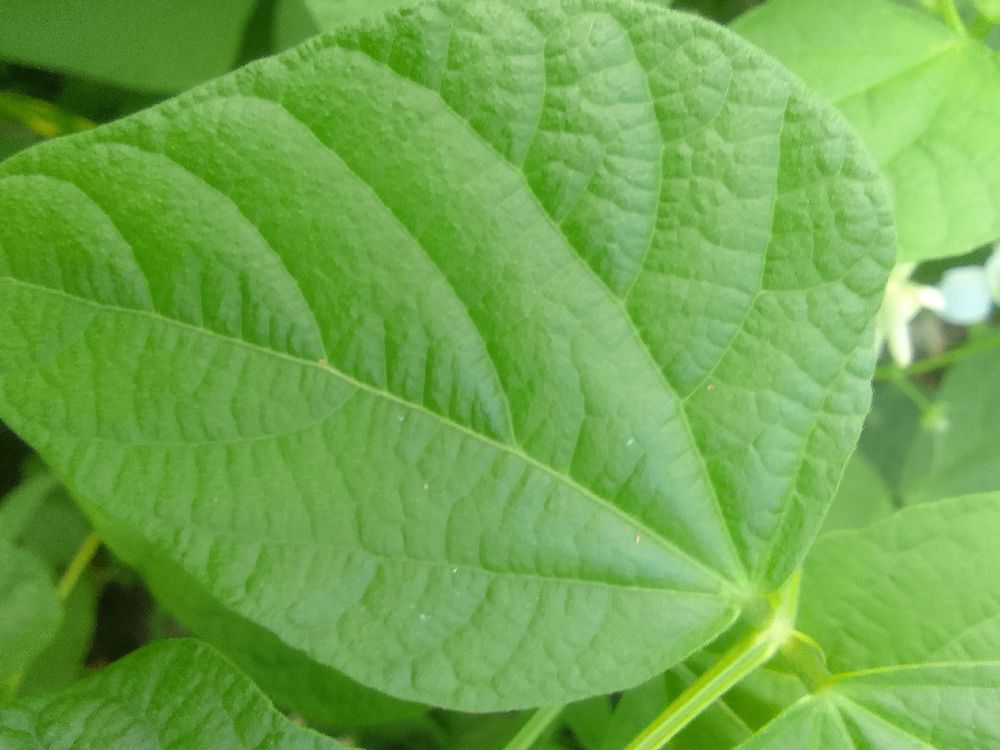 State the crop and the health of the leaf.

common bean, healthy
